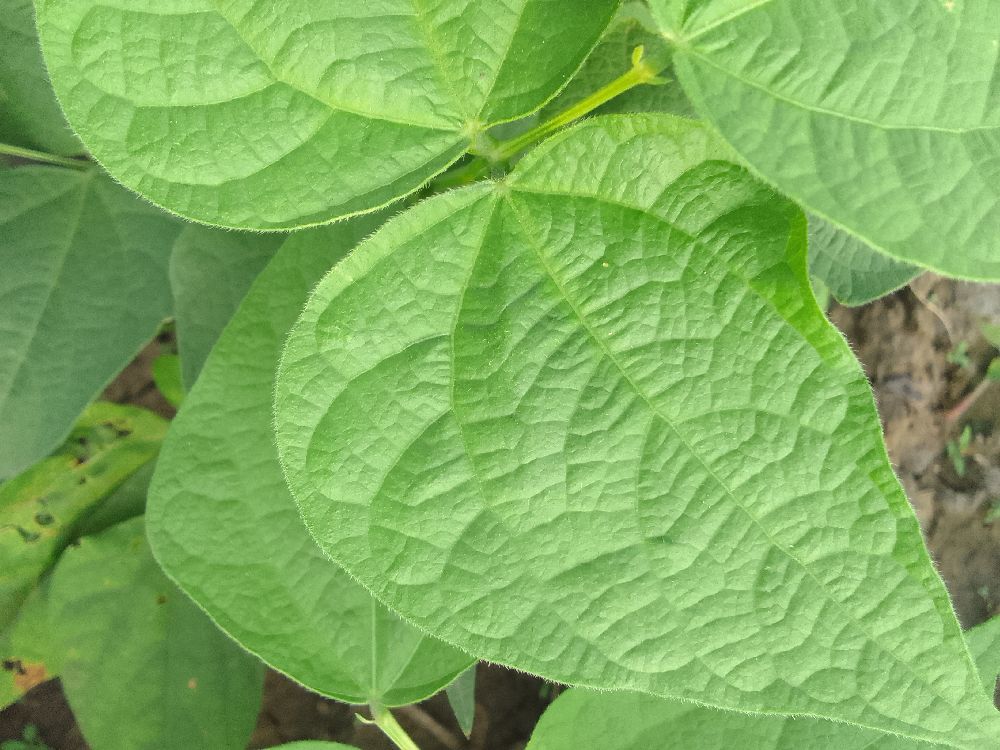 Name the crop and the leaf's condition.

common bean, healthy
